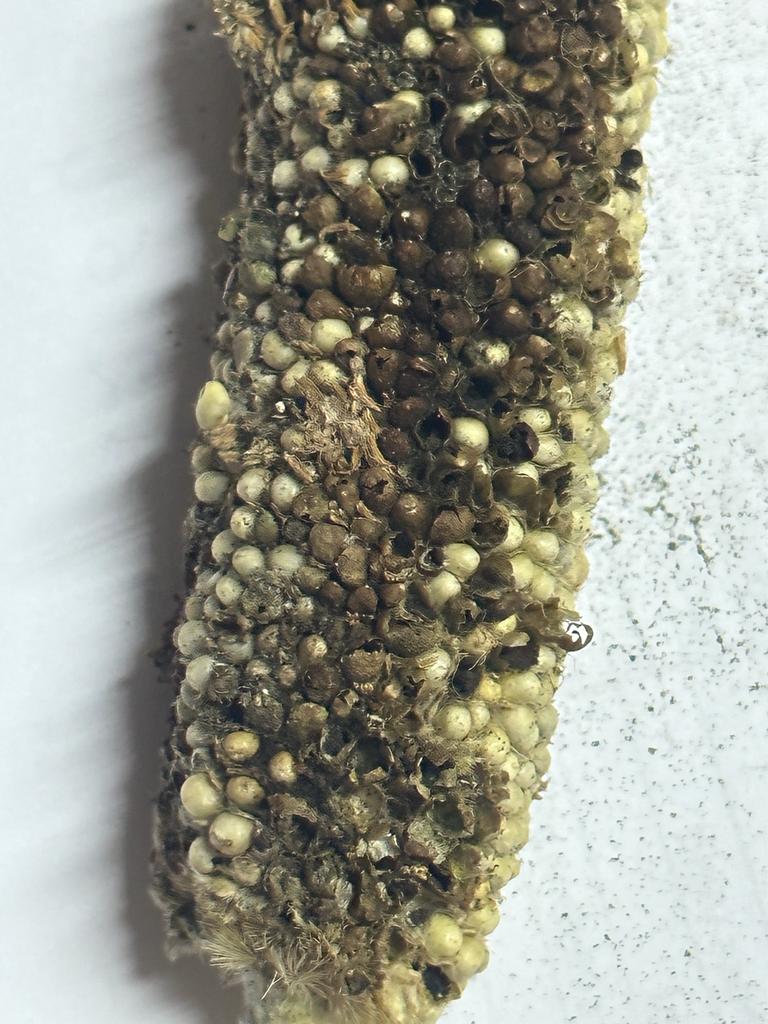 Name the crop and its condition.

pearl millet, smut
